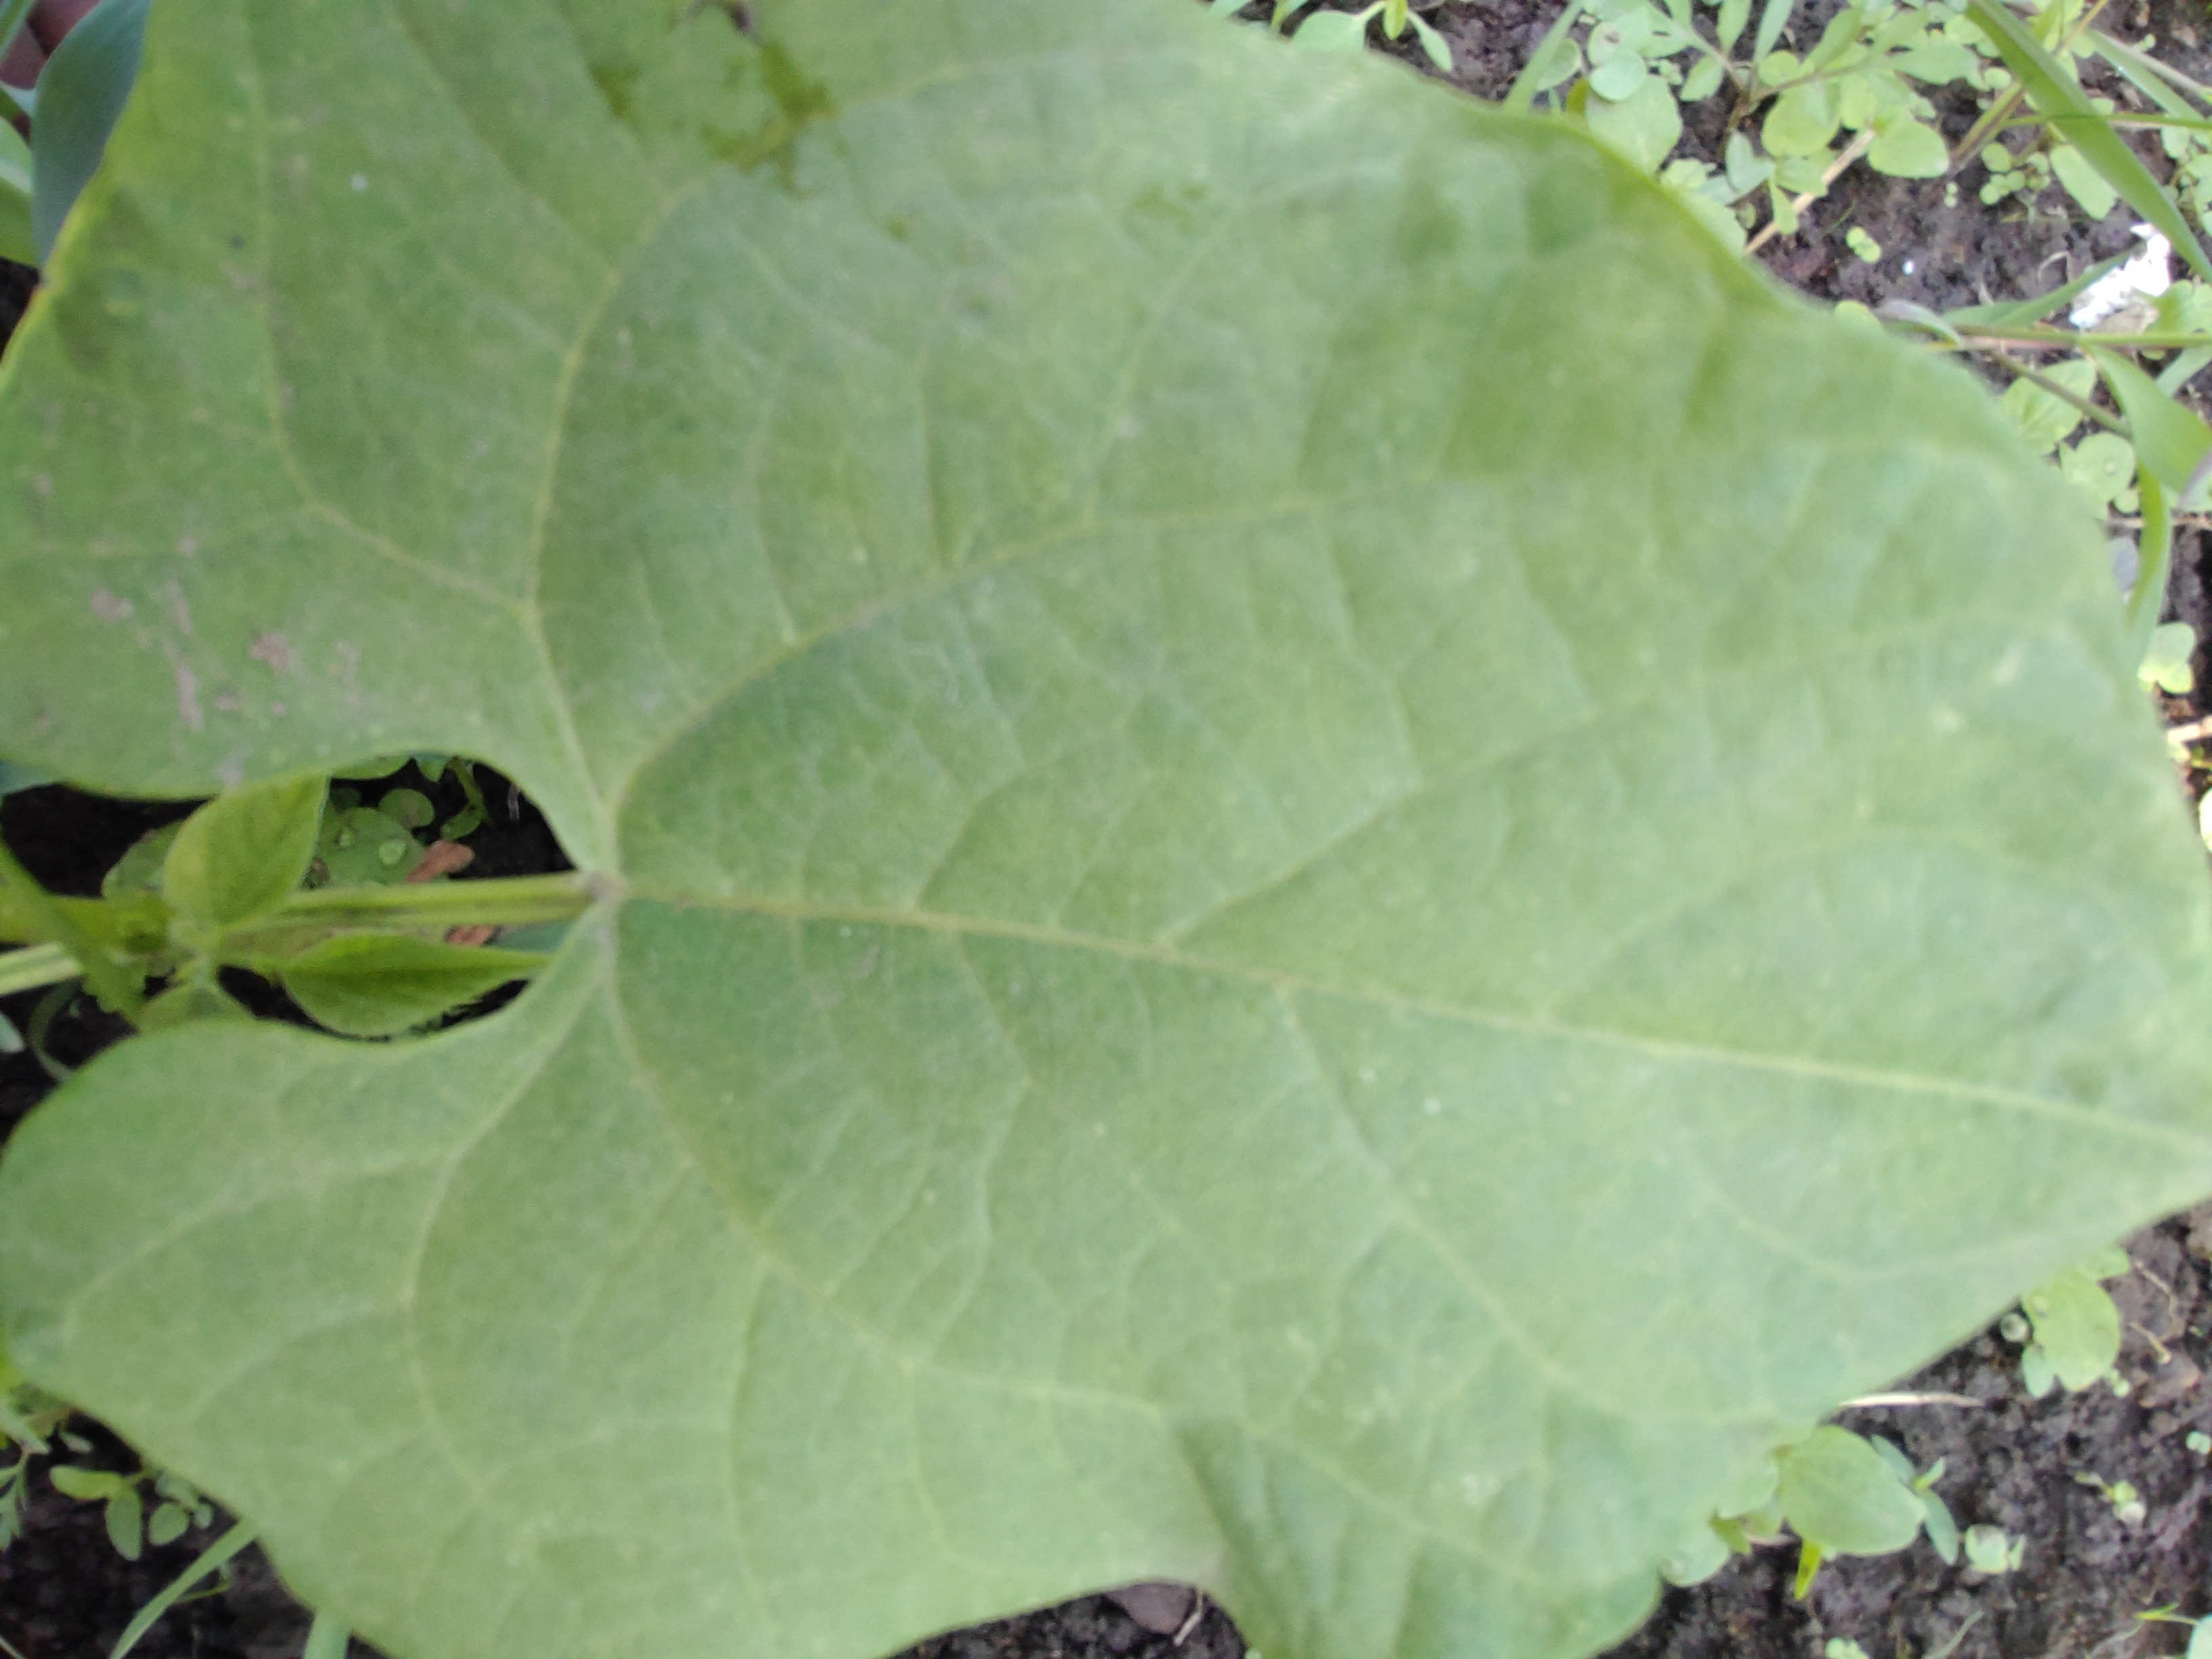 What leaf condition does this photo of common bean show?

healthy
